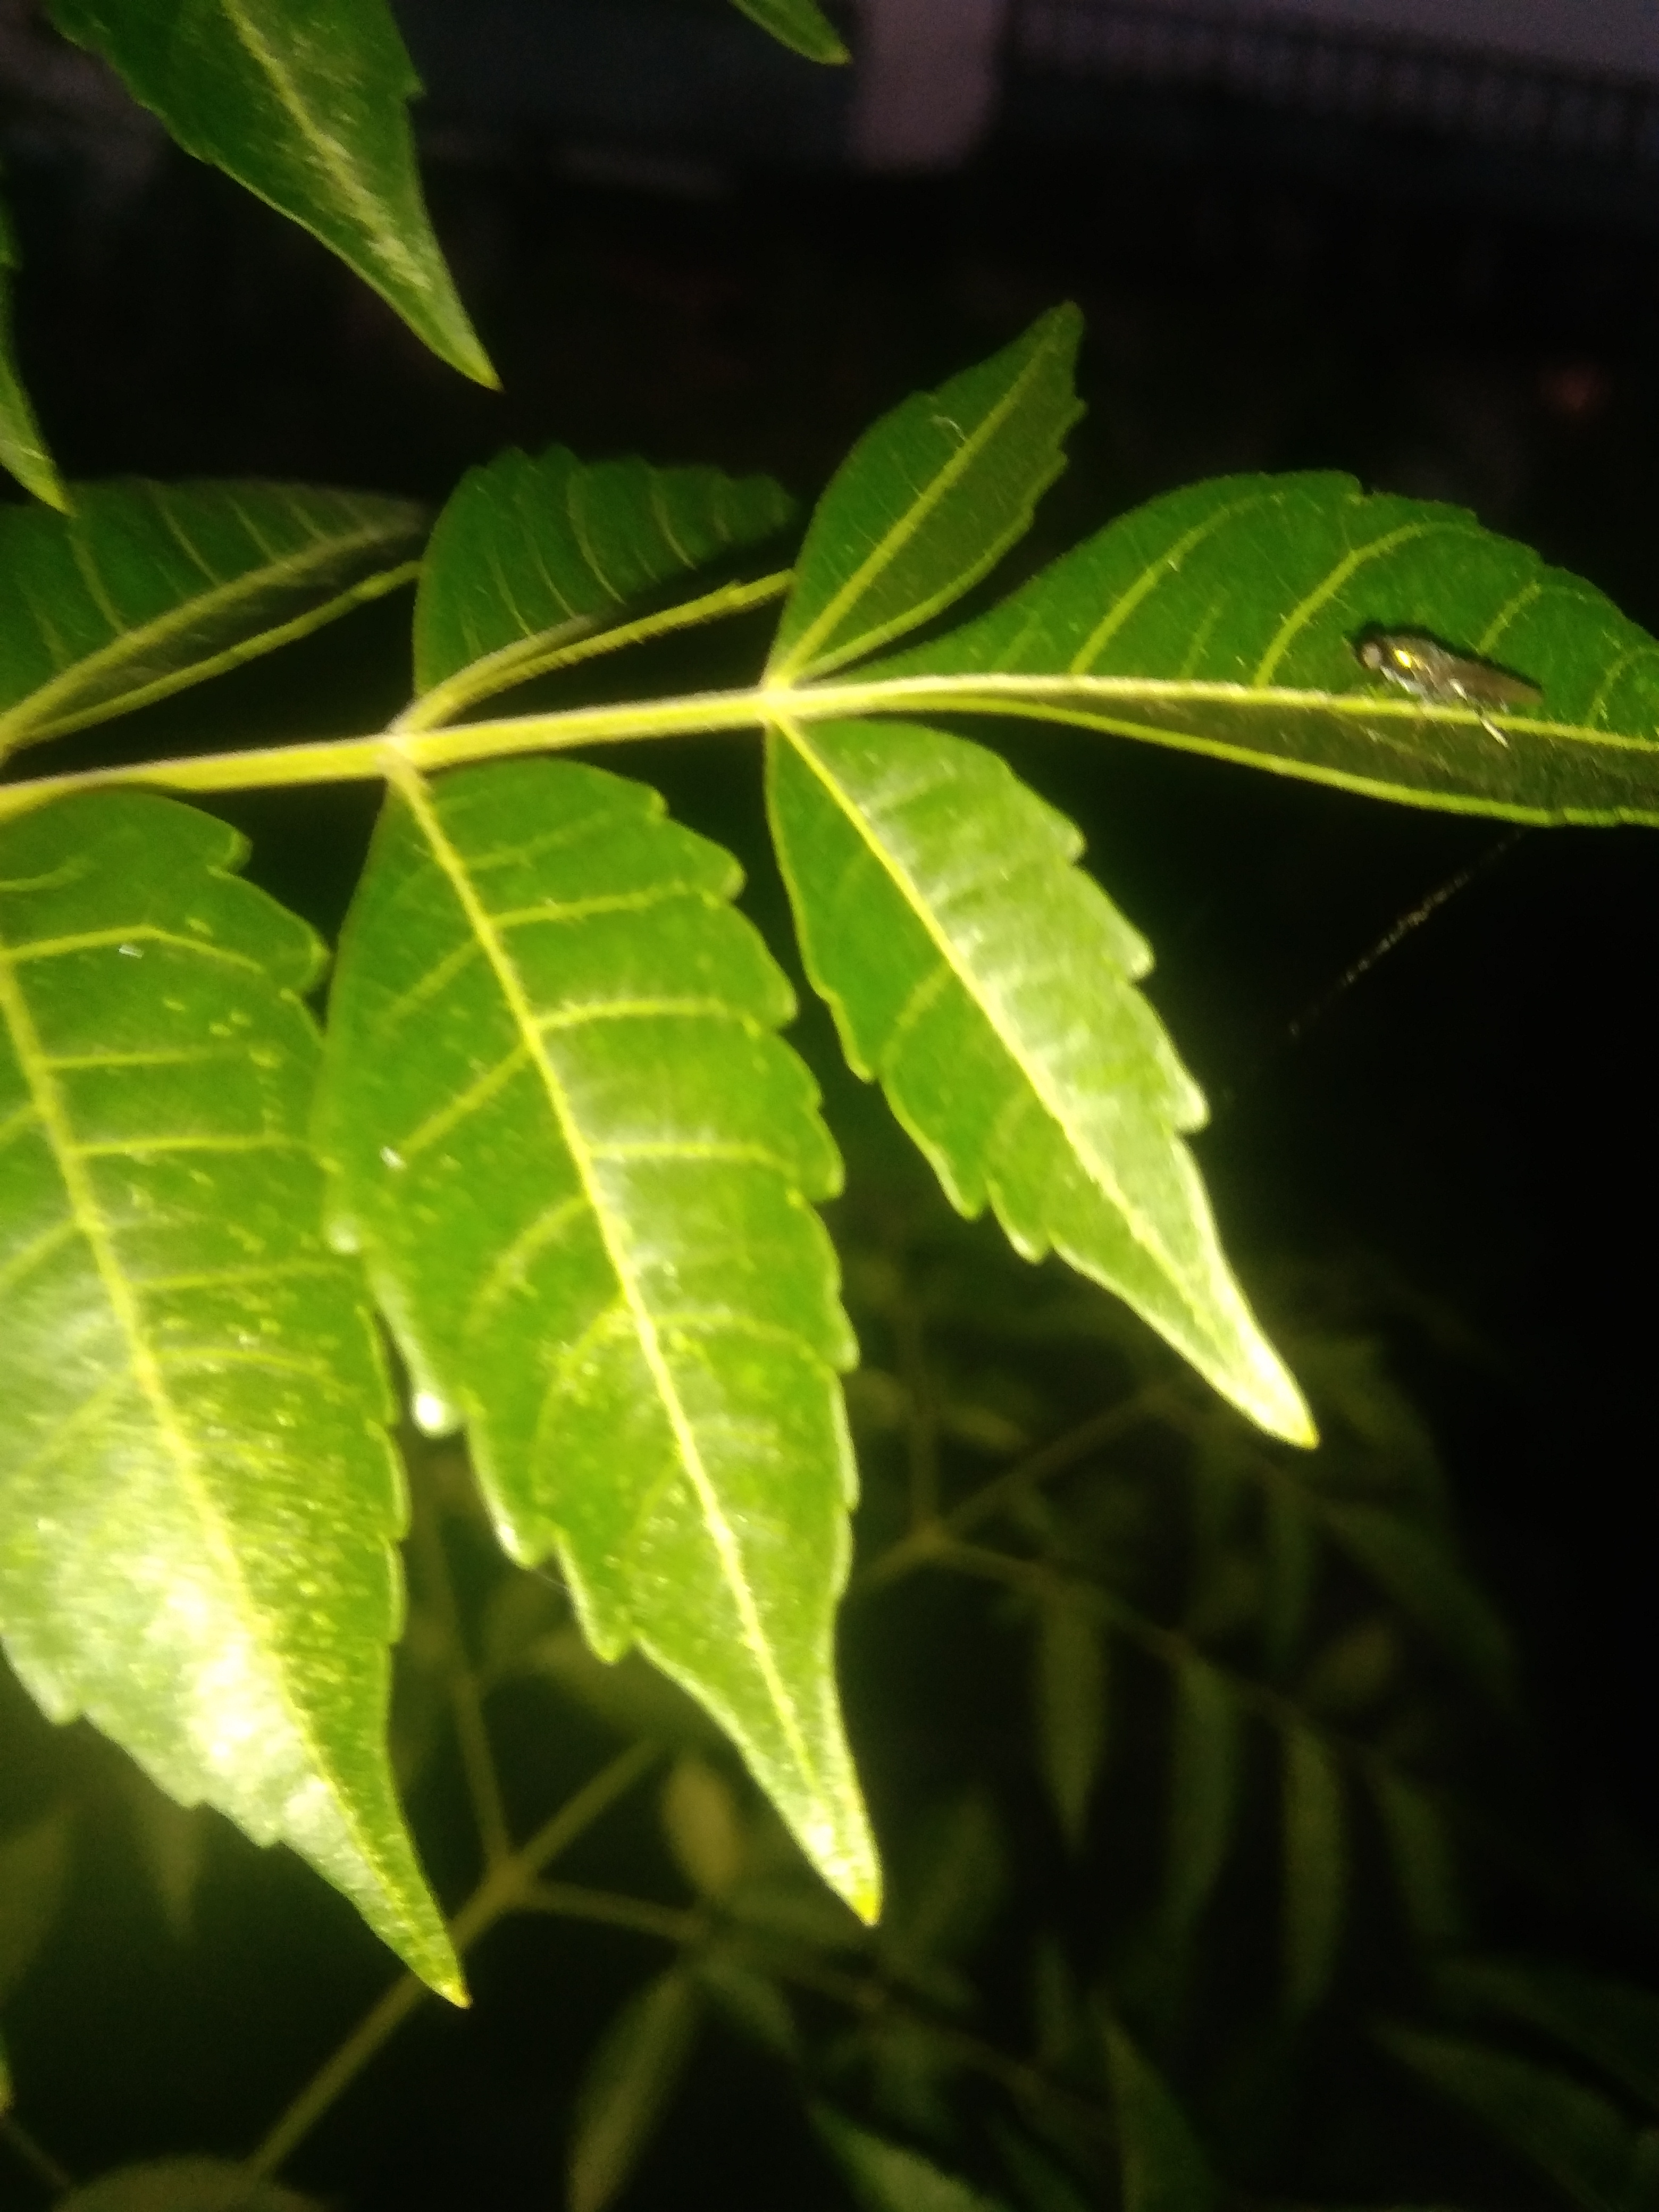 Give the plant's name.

neem
